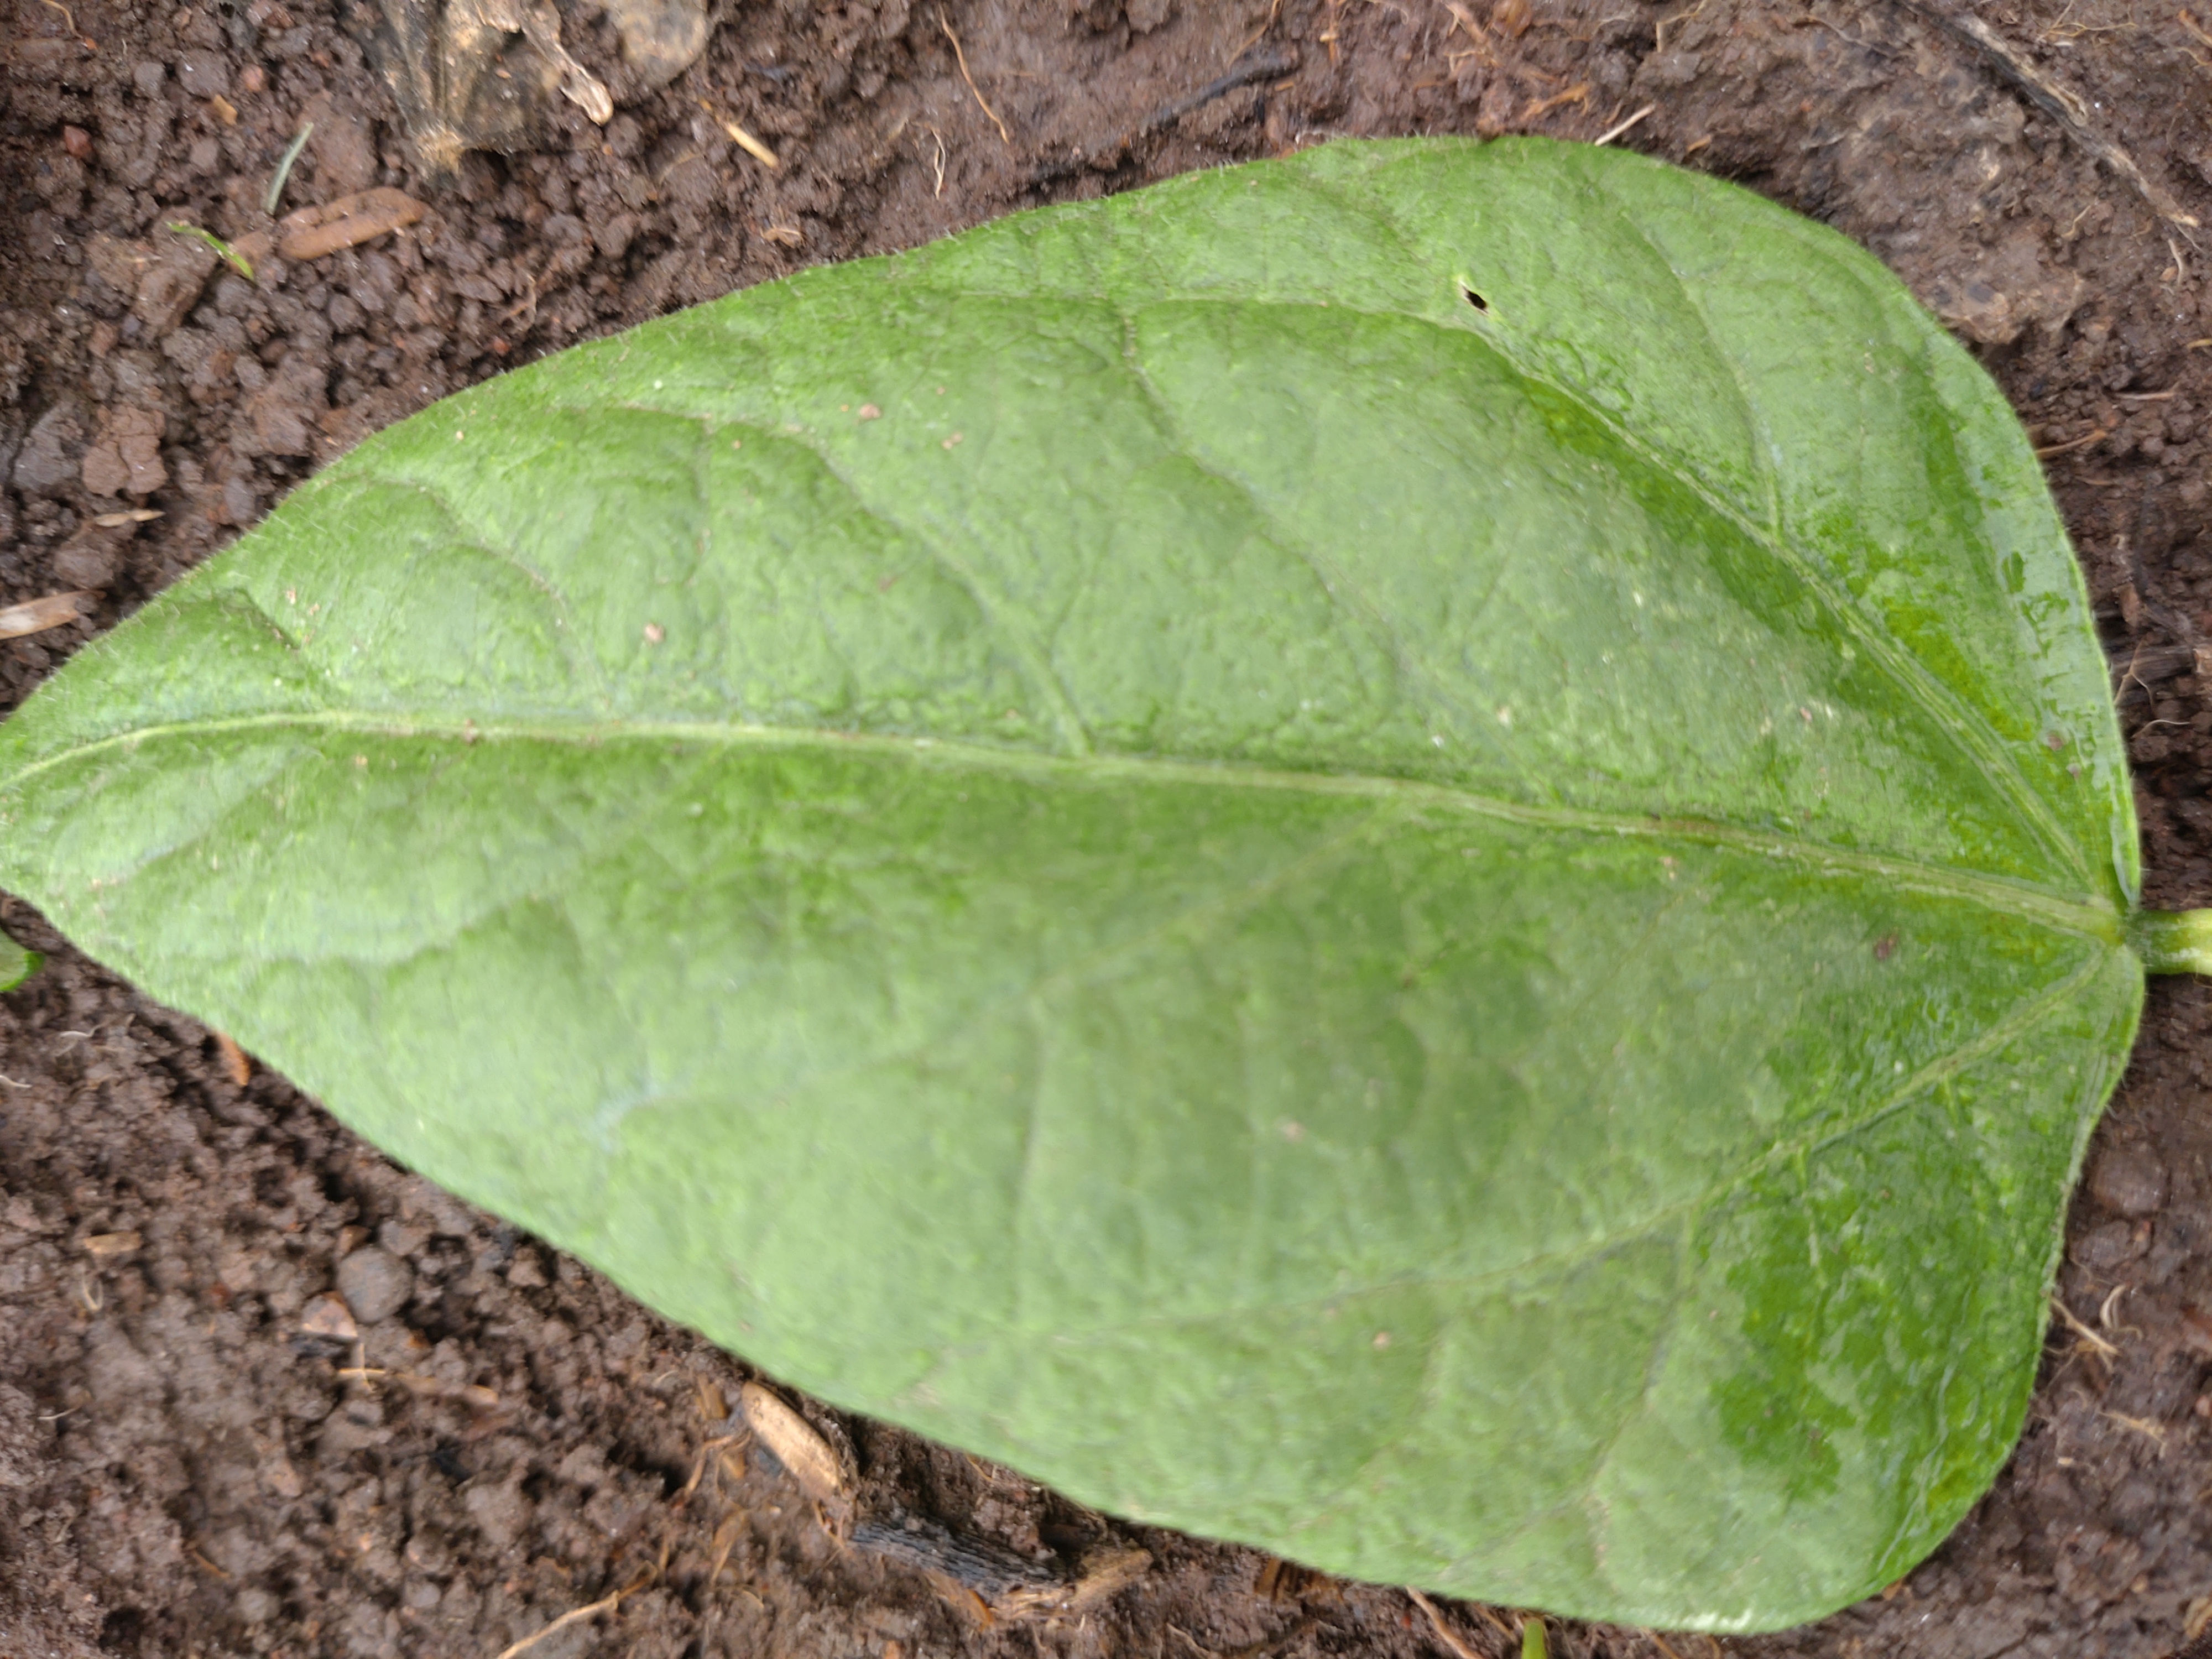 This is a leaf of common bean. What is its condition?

healthy
